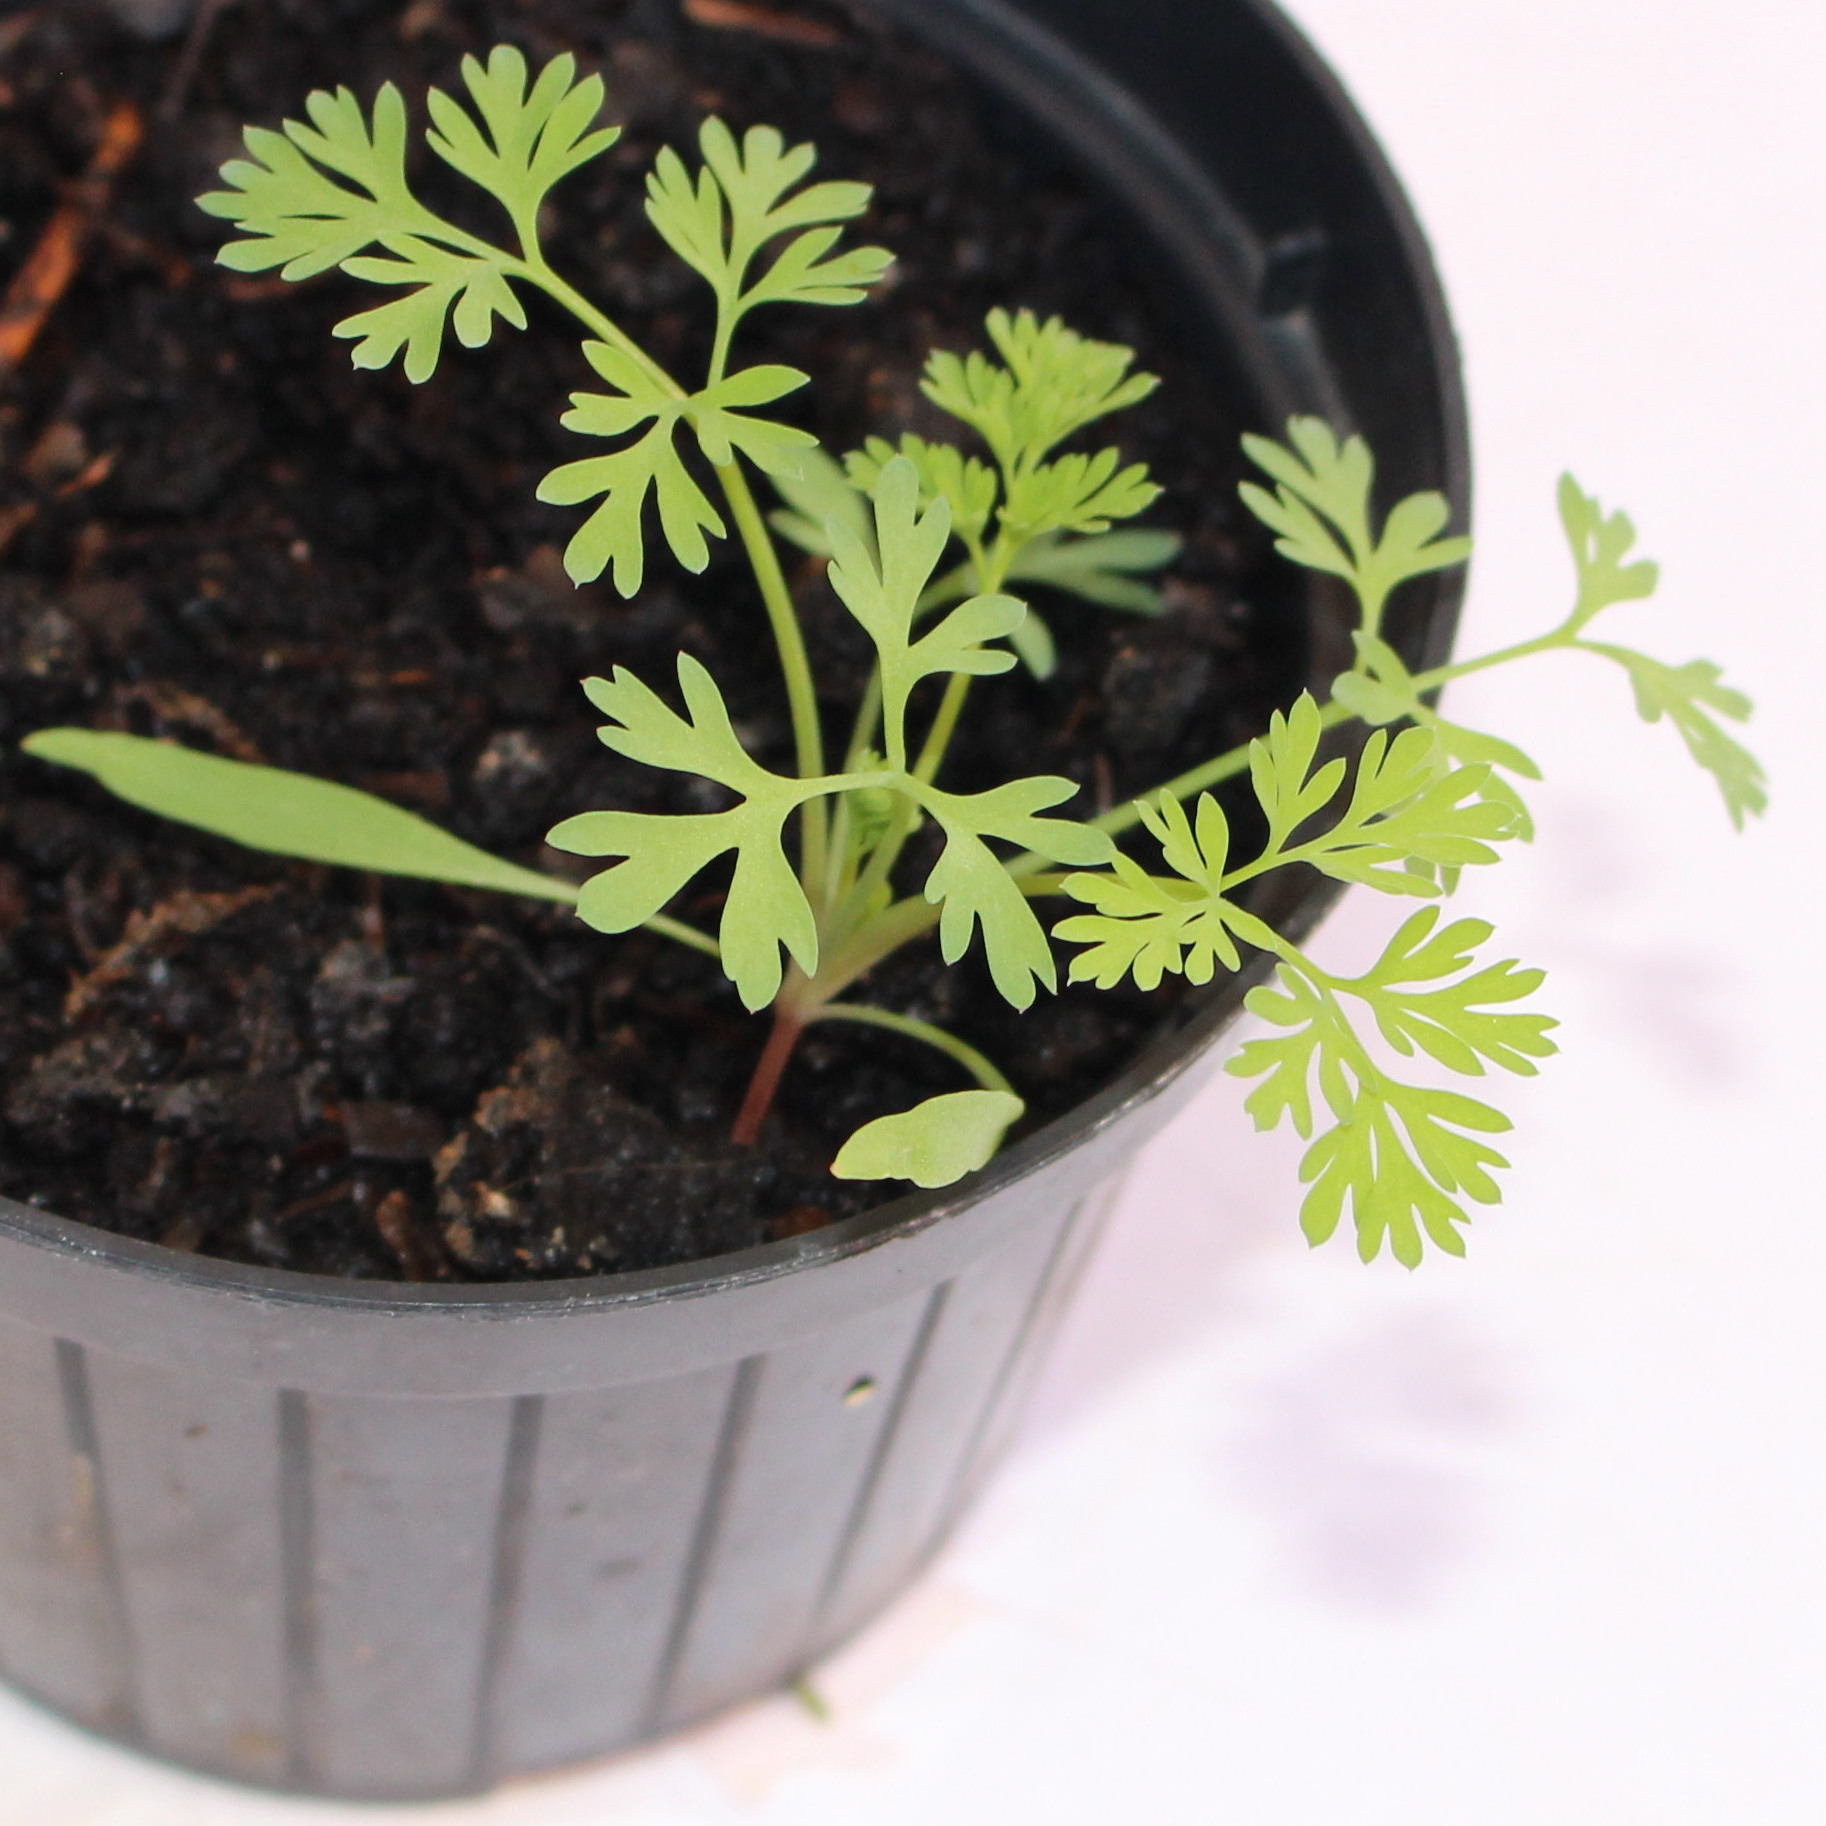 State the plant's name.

Fumaria officinalis
